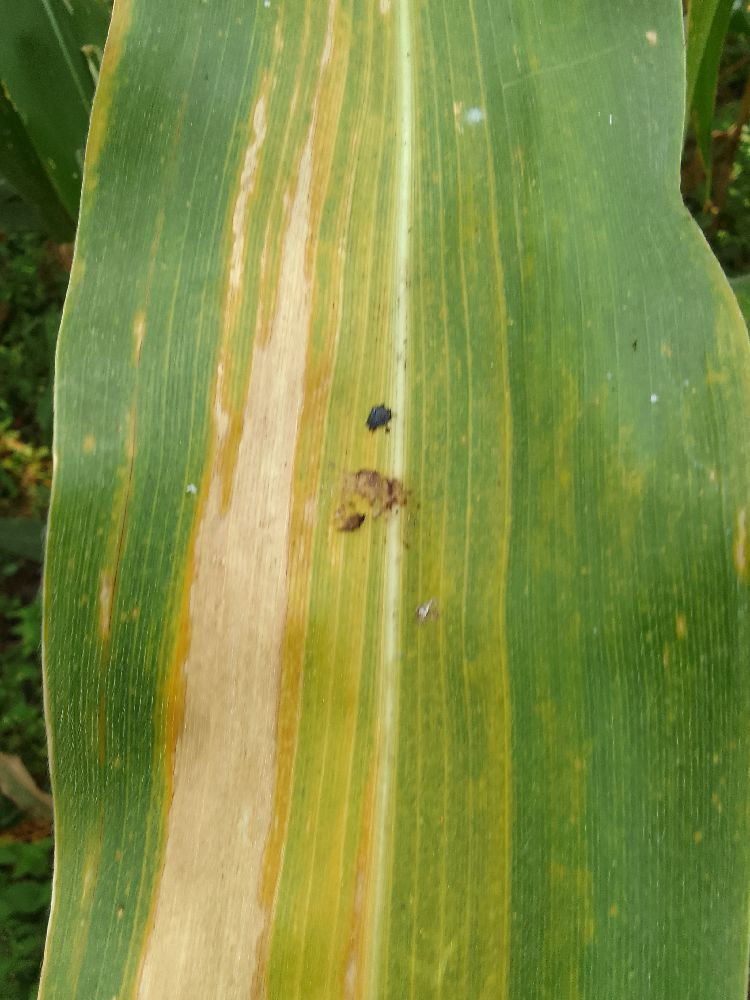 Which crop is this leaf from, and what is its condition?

maize, maize lethal necrosis
